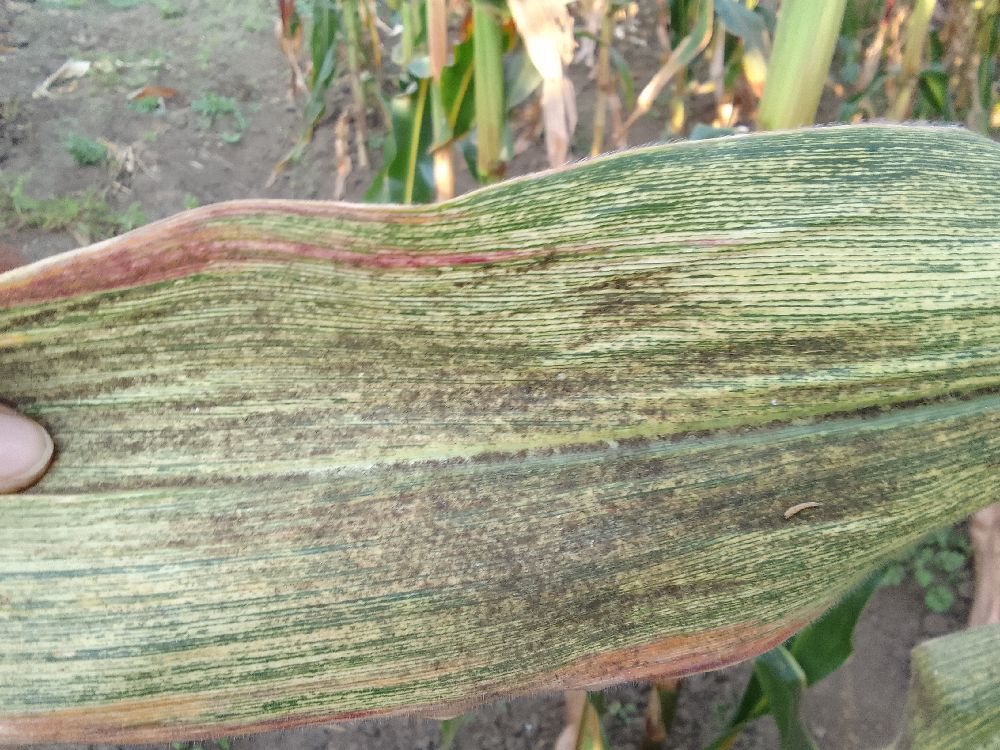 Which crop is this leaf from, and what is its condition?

maize, maize streak virus
